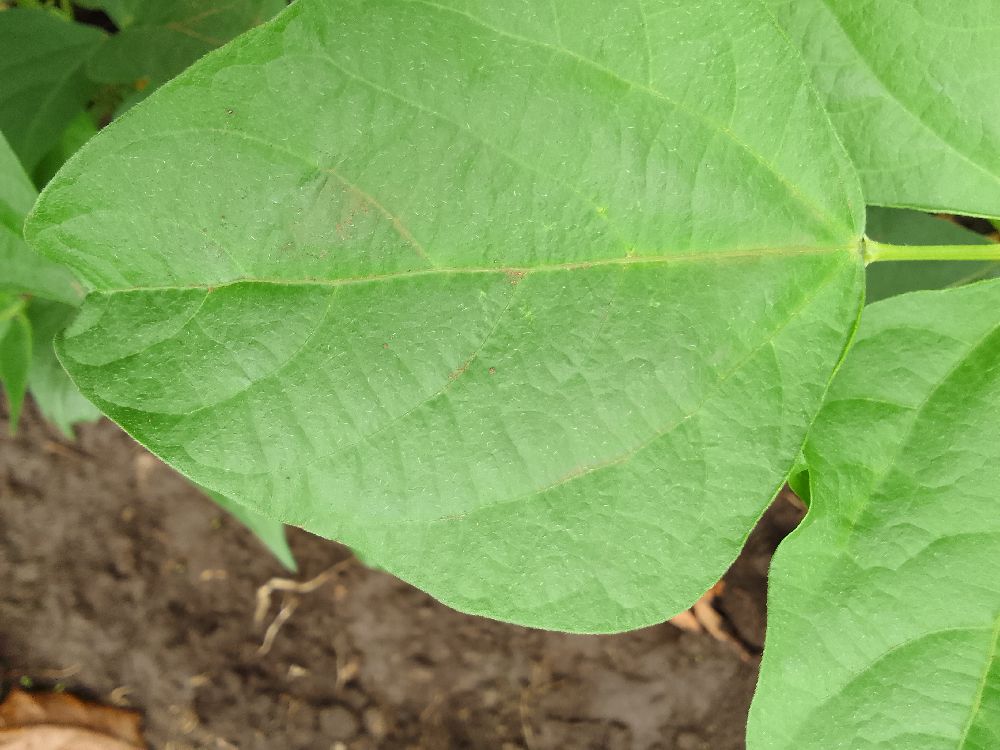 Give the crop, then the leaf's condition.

common bean, healthy
